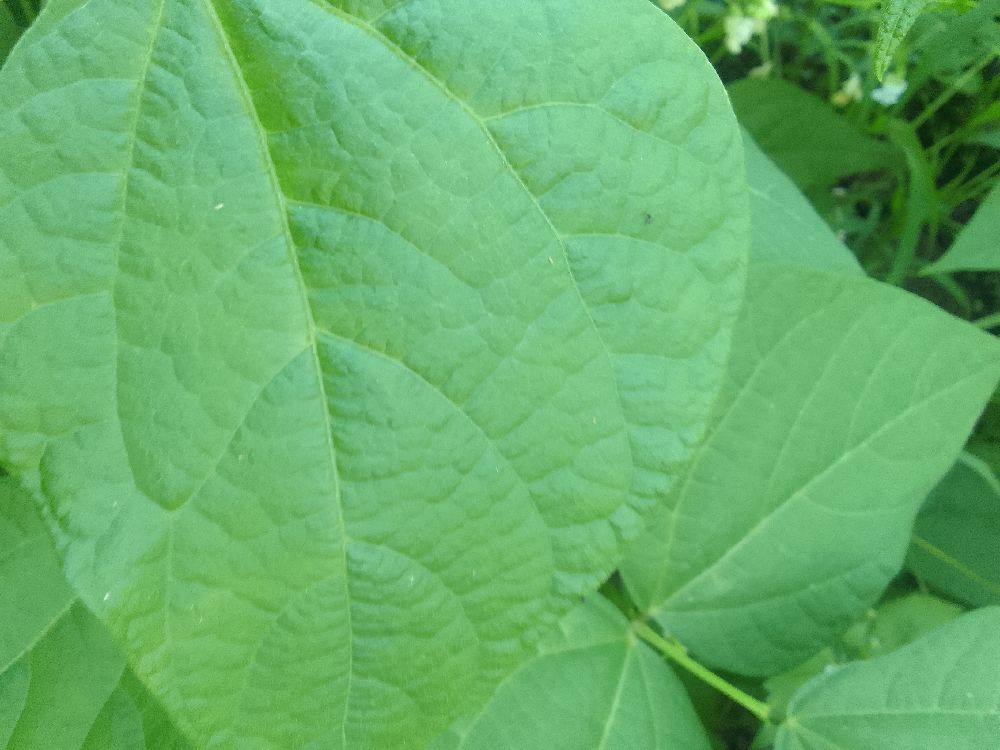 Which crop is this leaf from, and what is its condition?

common bean, healthy
